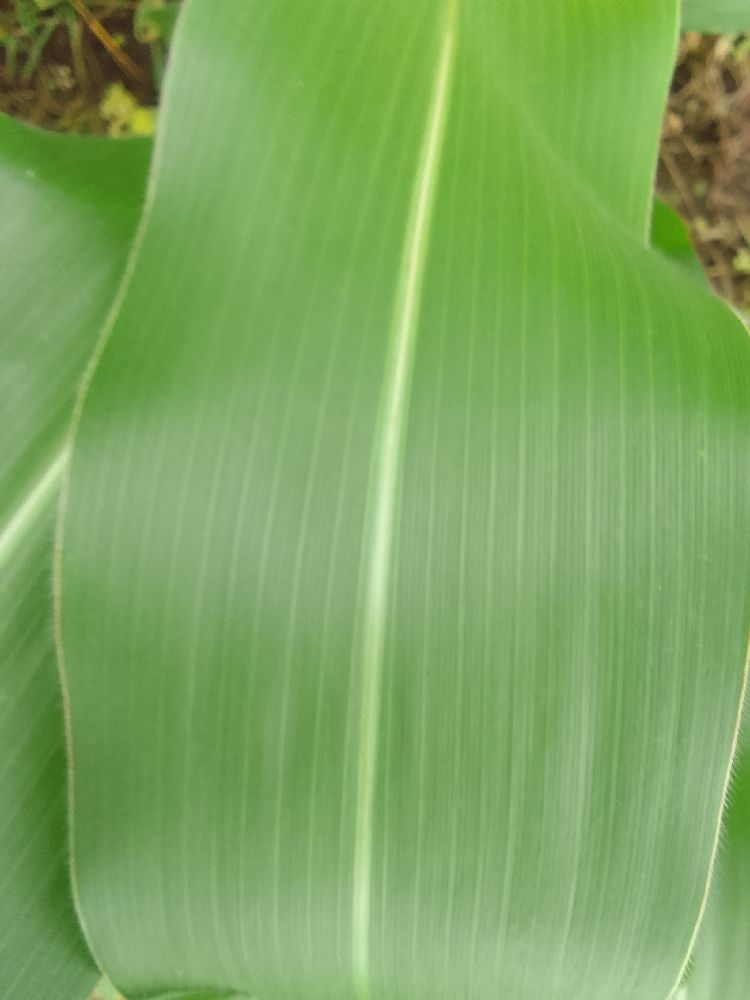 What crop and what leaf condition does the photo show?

maize, healthy
